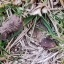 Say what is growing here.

grass
